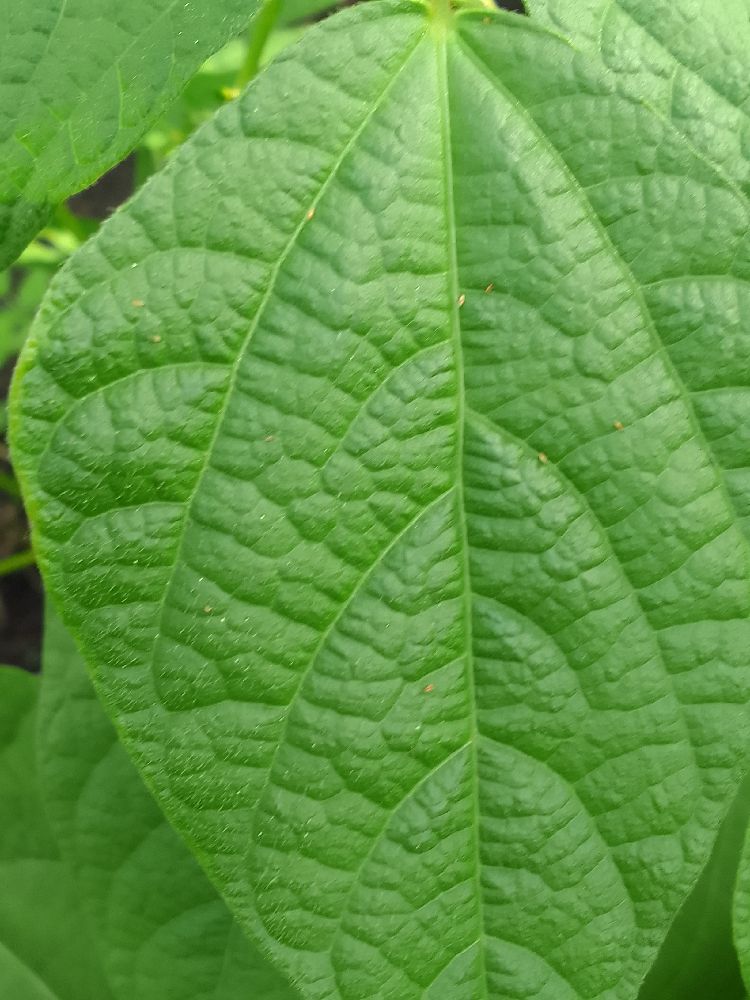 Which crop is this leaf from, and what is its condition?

common bean, healthy
